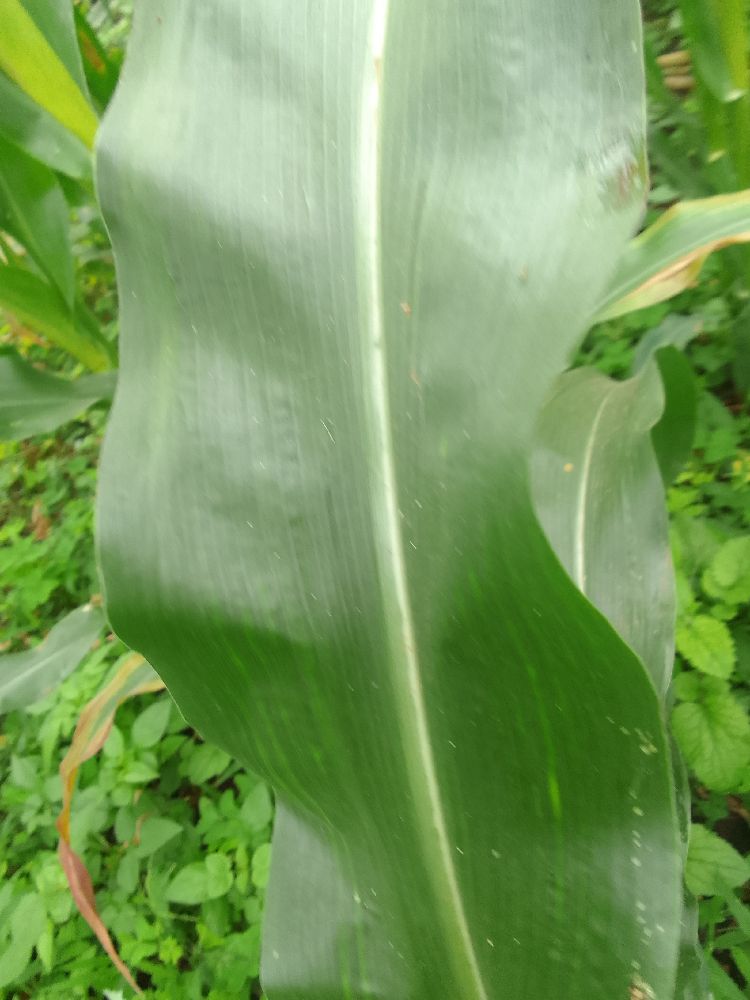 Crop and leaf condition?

maize, healthy
